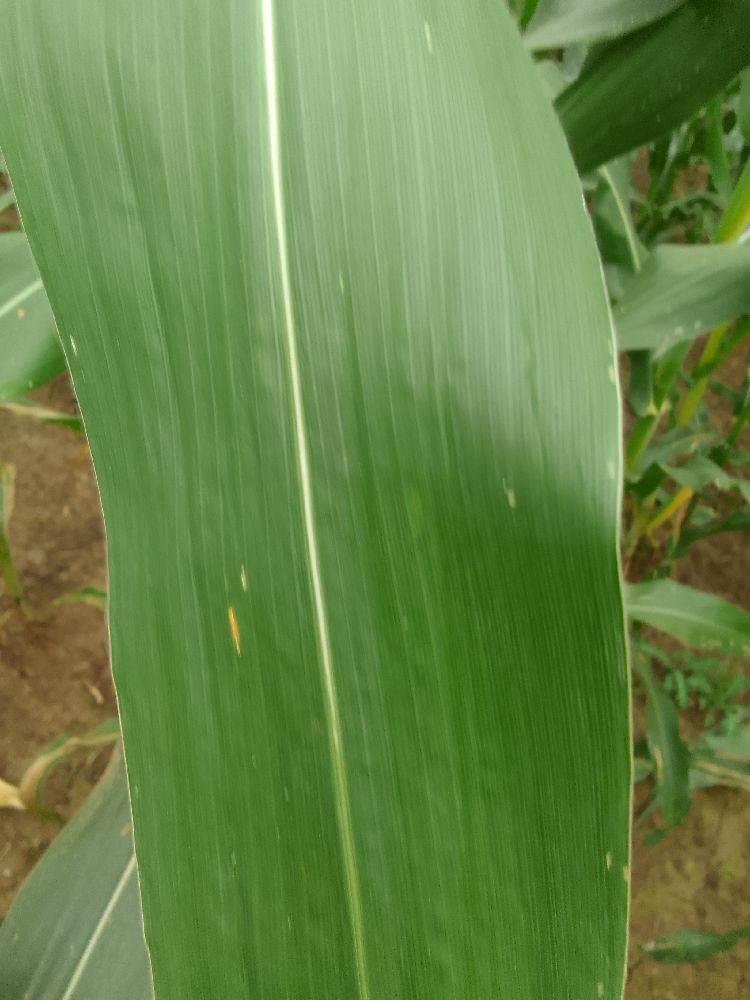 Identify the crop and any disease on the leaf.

maize, healthy
